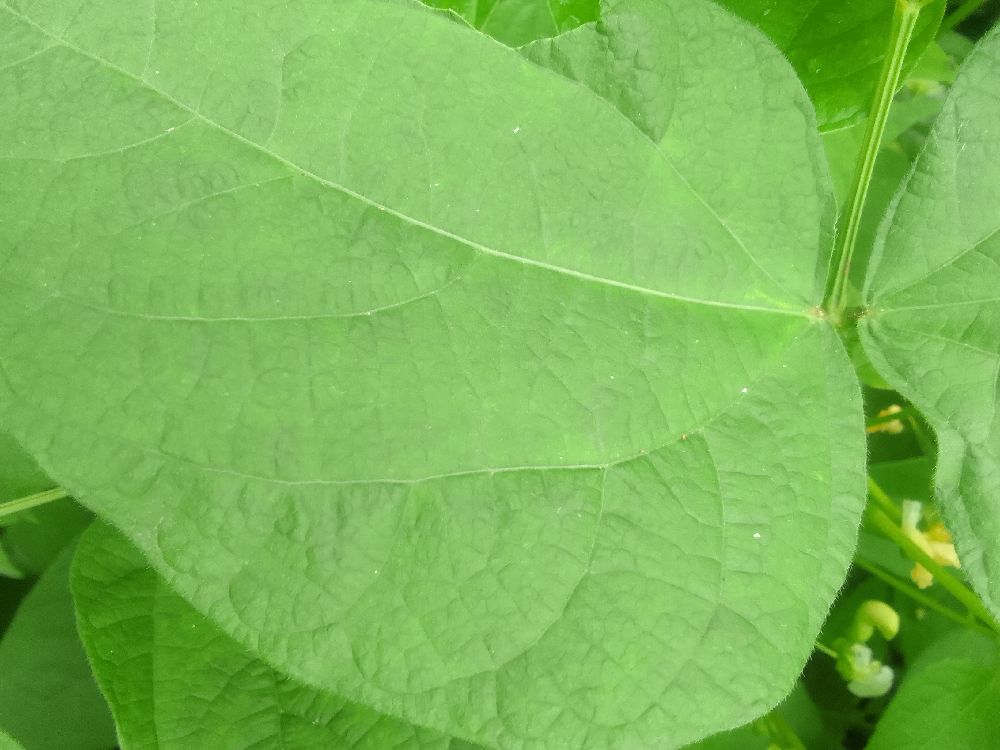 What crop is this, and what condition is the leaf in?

common bean, healthy
